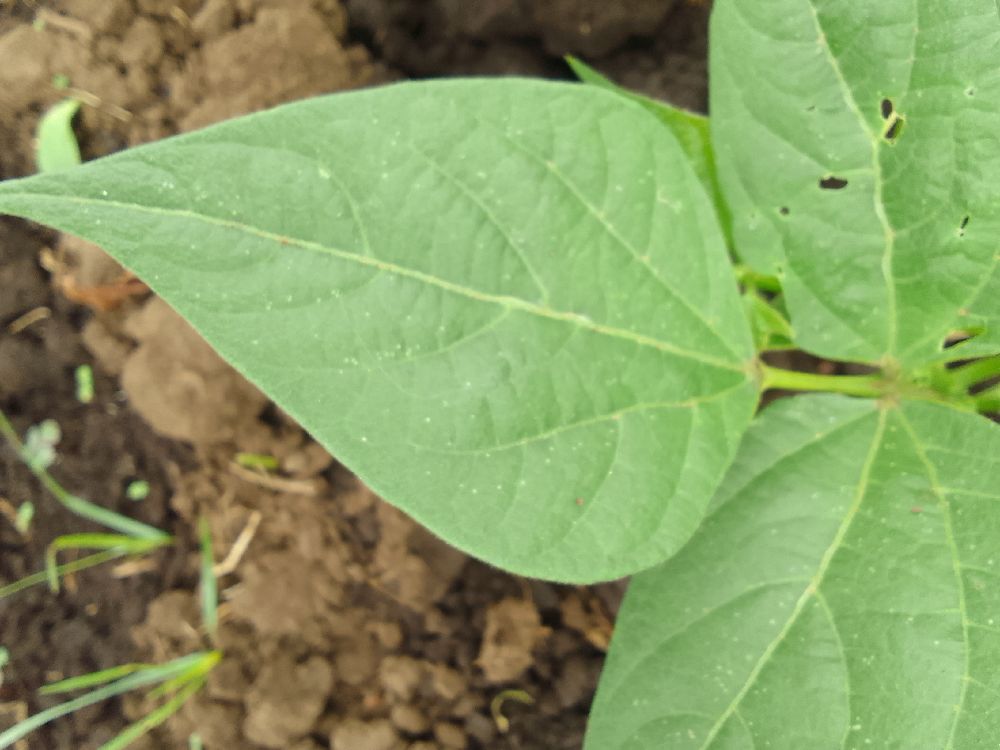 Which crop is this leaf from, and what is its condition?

common bean, healthy
